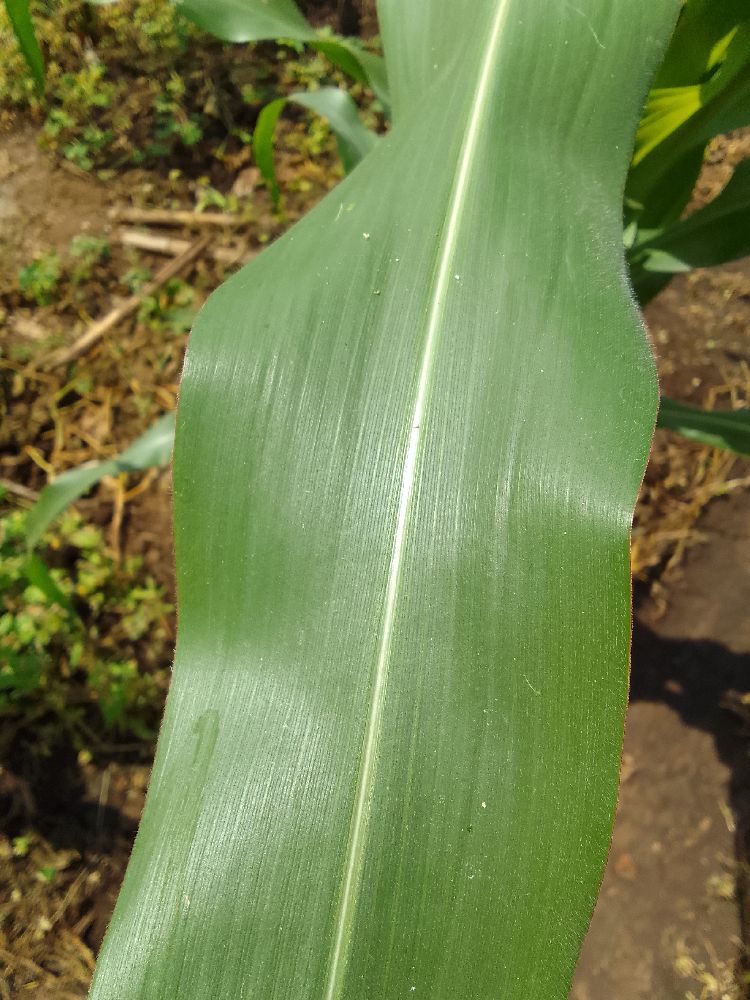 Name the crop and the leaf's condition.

maize, healthy
